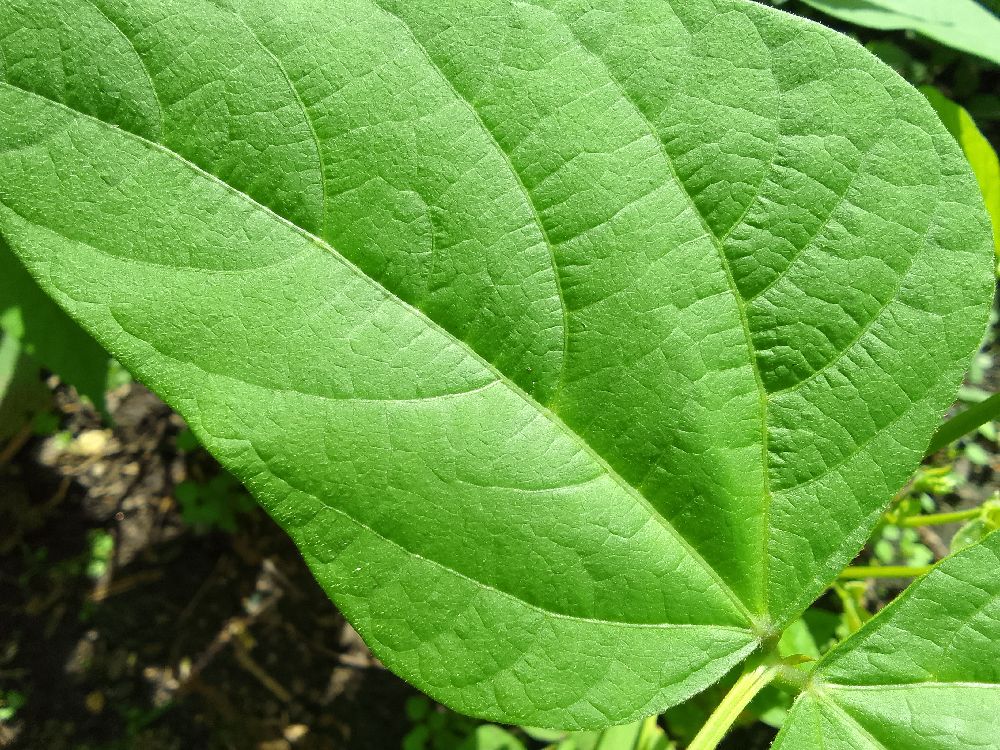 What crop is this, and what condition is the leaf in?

common bean, healthy
